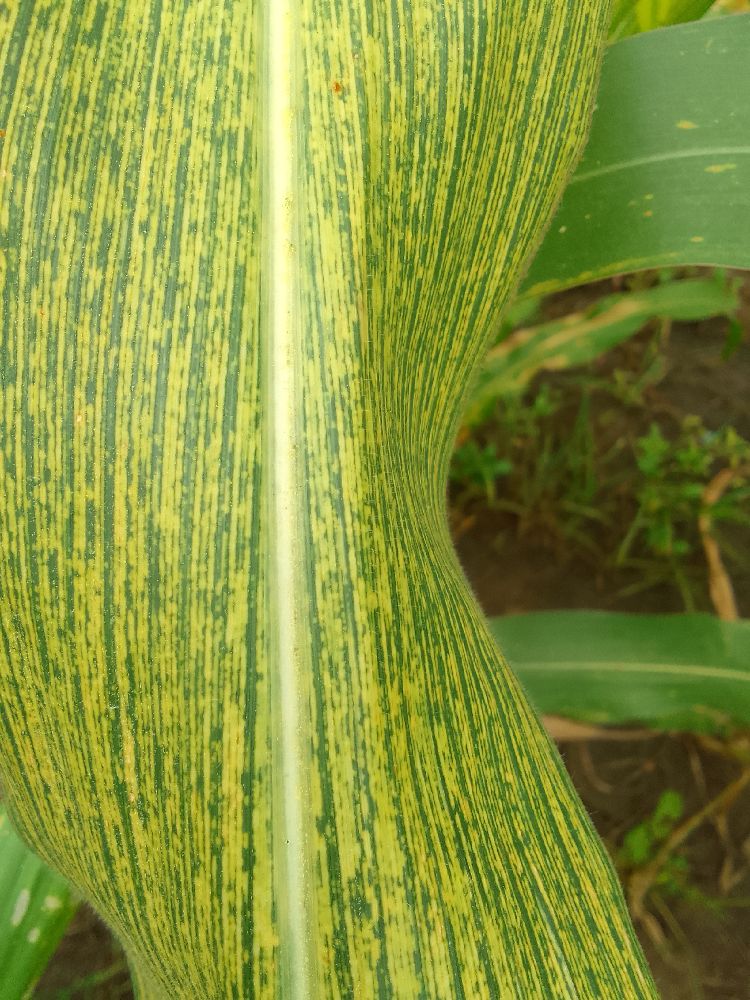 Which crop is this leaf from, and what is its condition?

maize, maize streak virus
